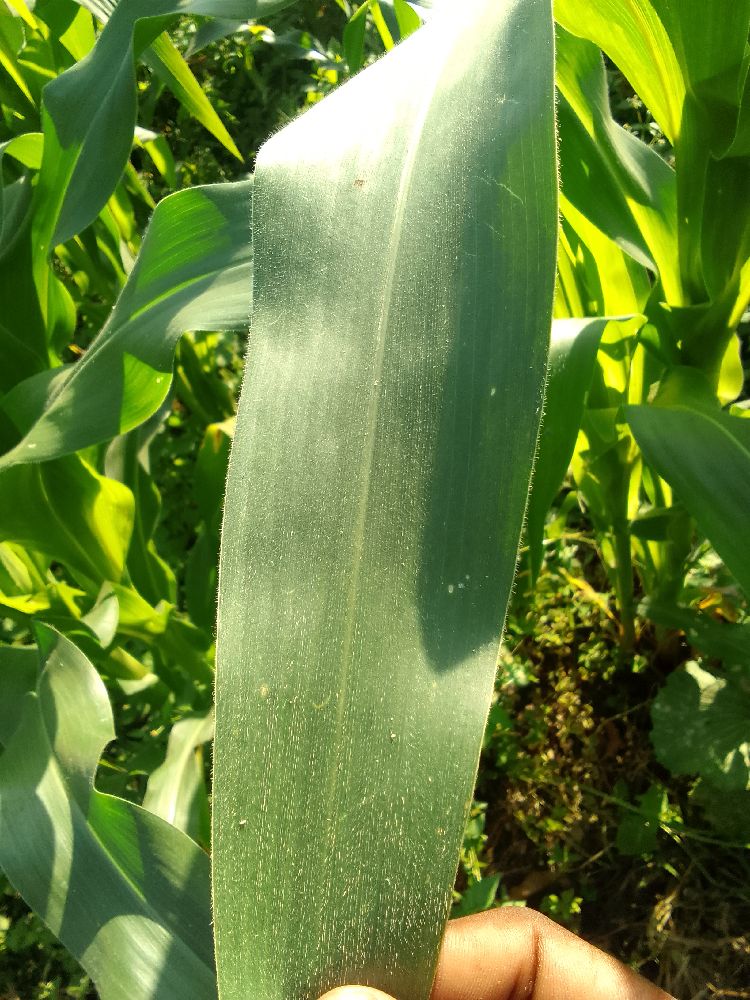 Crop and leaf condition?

maize, healthy
